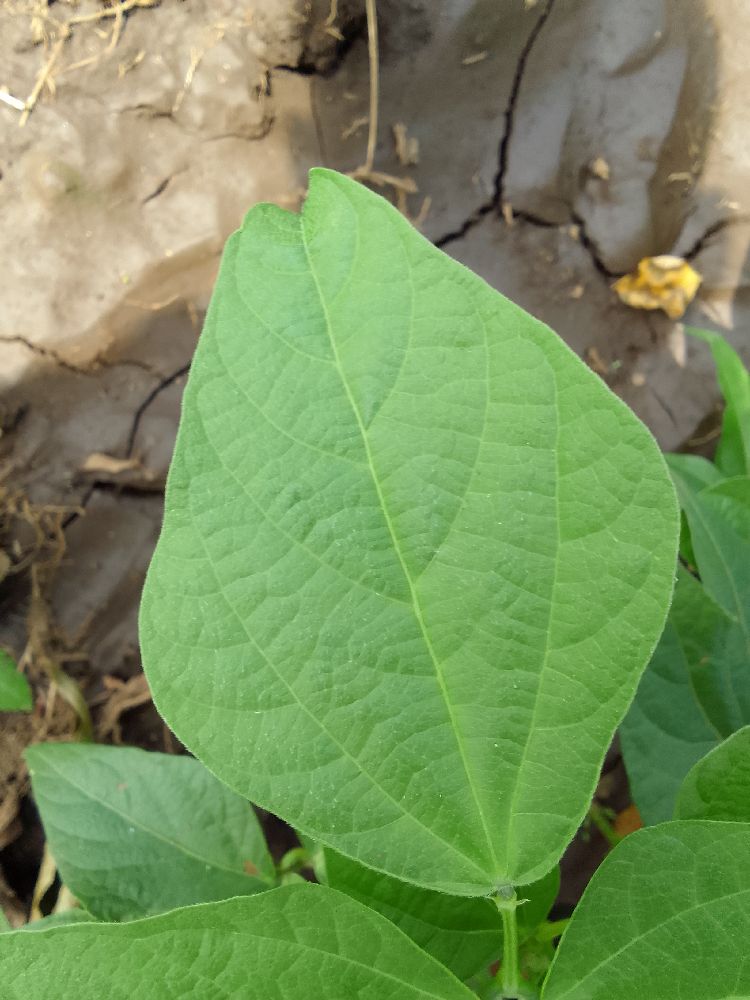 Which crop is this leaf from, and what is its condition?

common bean, healthy
